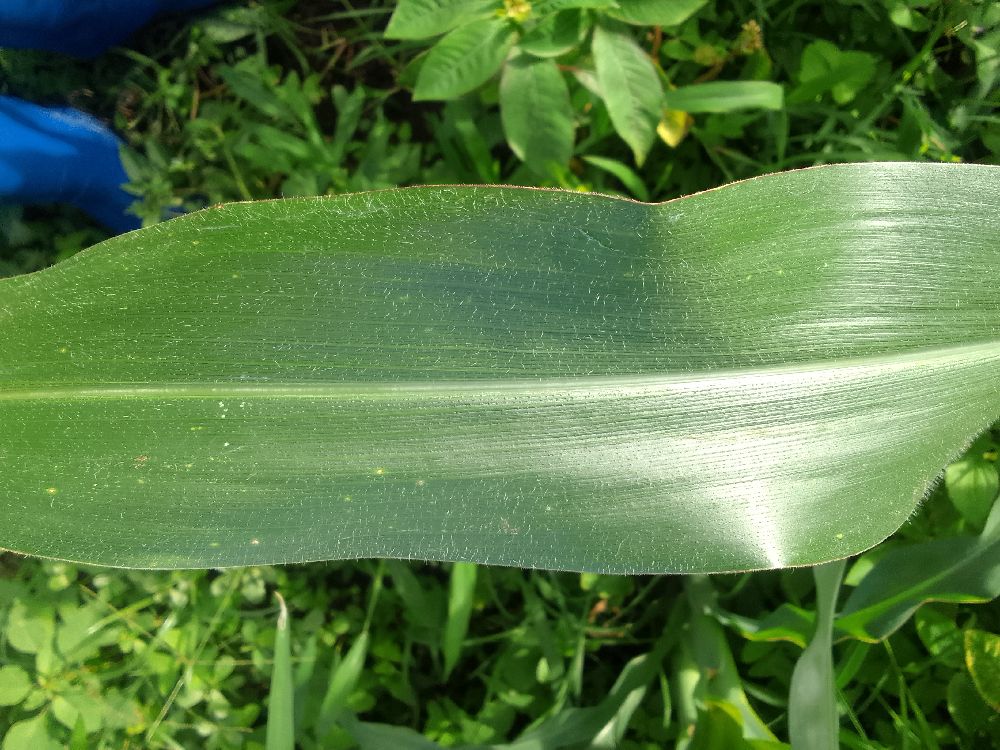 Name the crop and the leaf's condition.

maize, healthy
